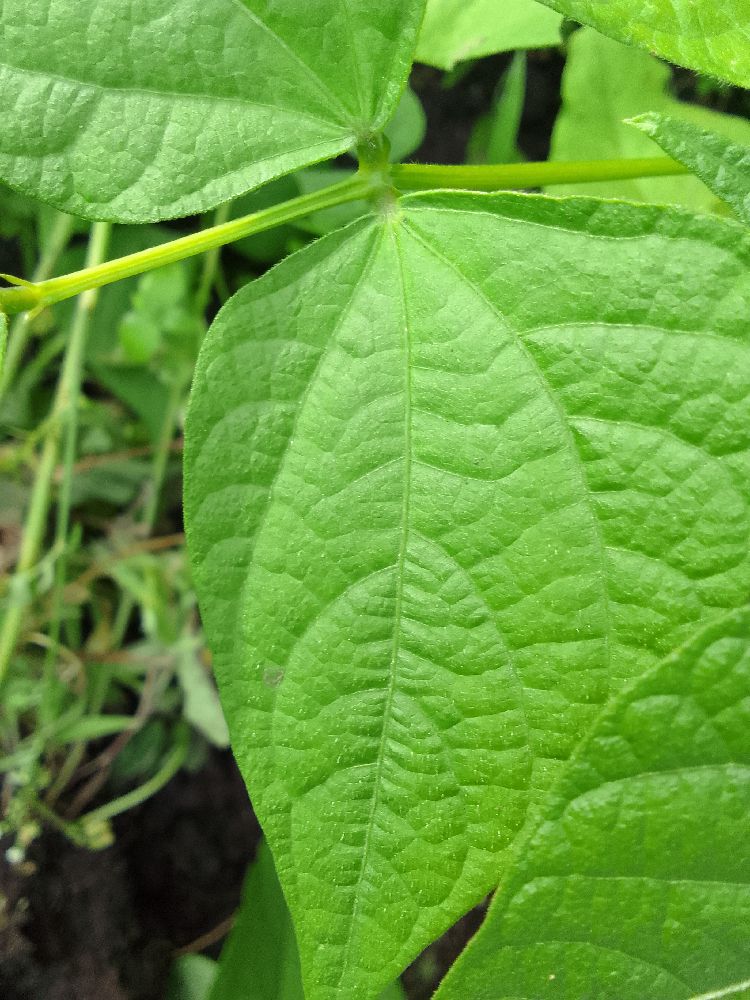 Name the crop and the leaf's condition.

common bean, healthy
